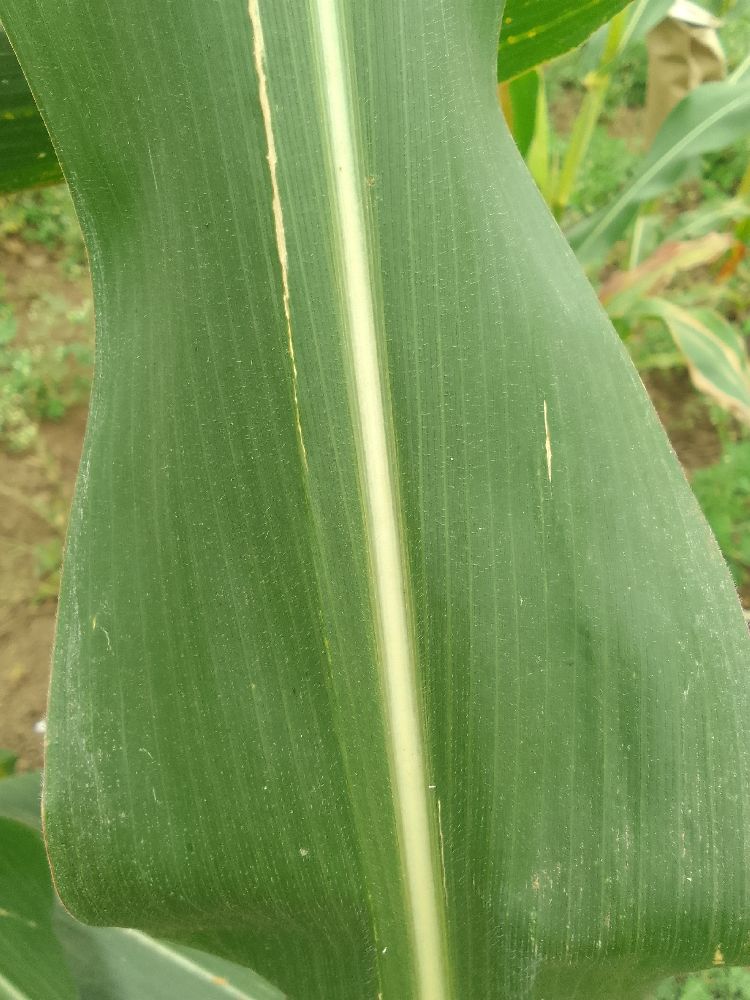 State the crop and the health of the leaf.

maize, maize streak virus
